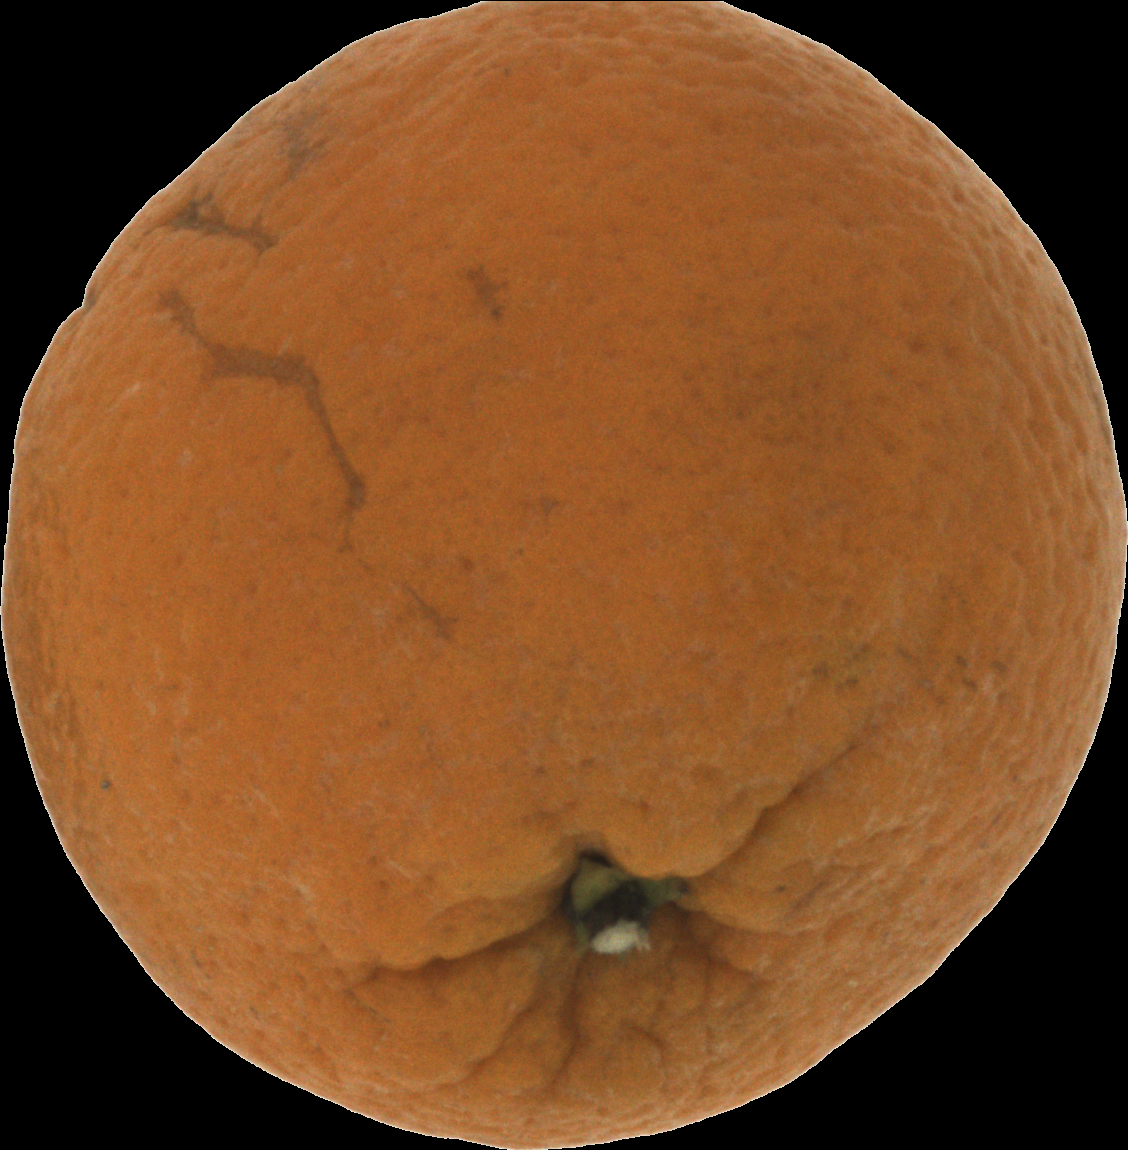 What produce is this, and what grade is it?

orange, bad
